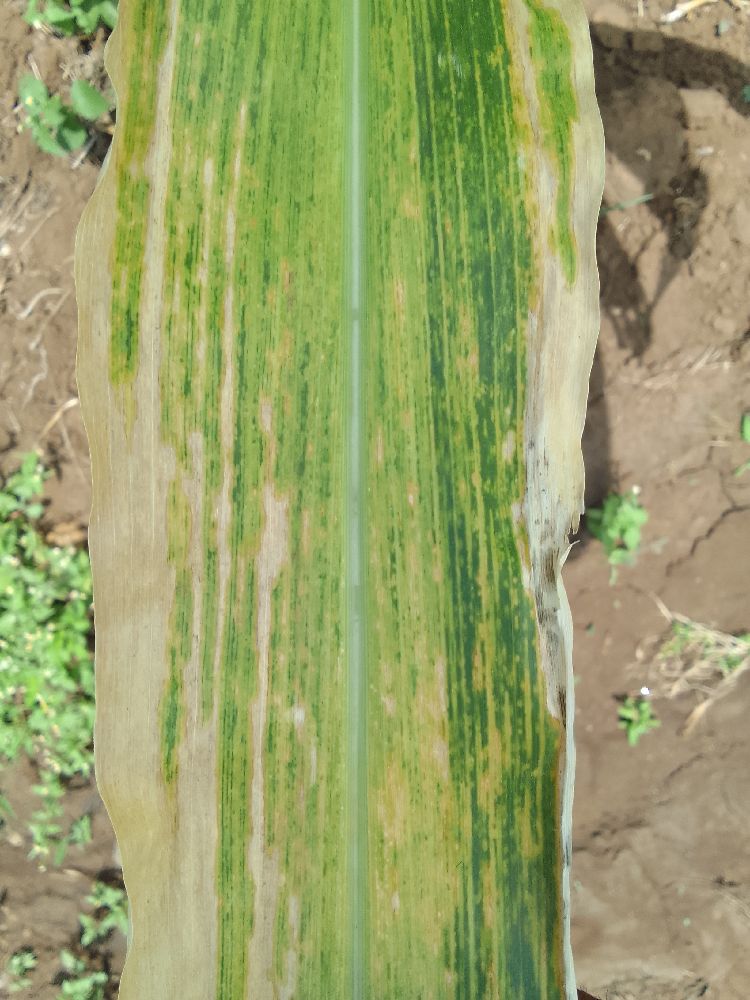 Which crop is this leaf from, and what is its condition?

maize, maize lethal necrosis
